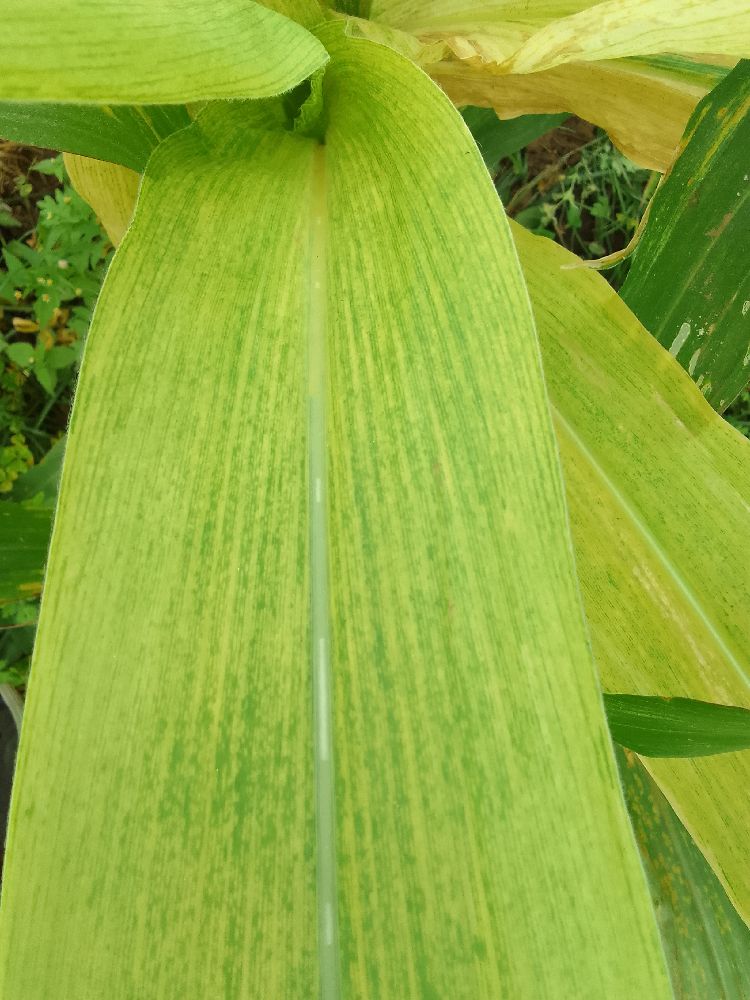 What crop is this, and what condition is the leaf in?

maize, maize lethal necrosis
